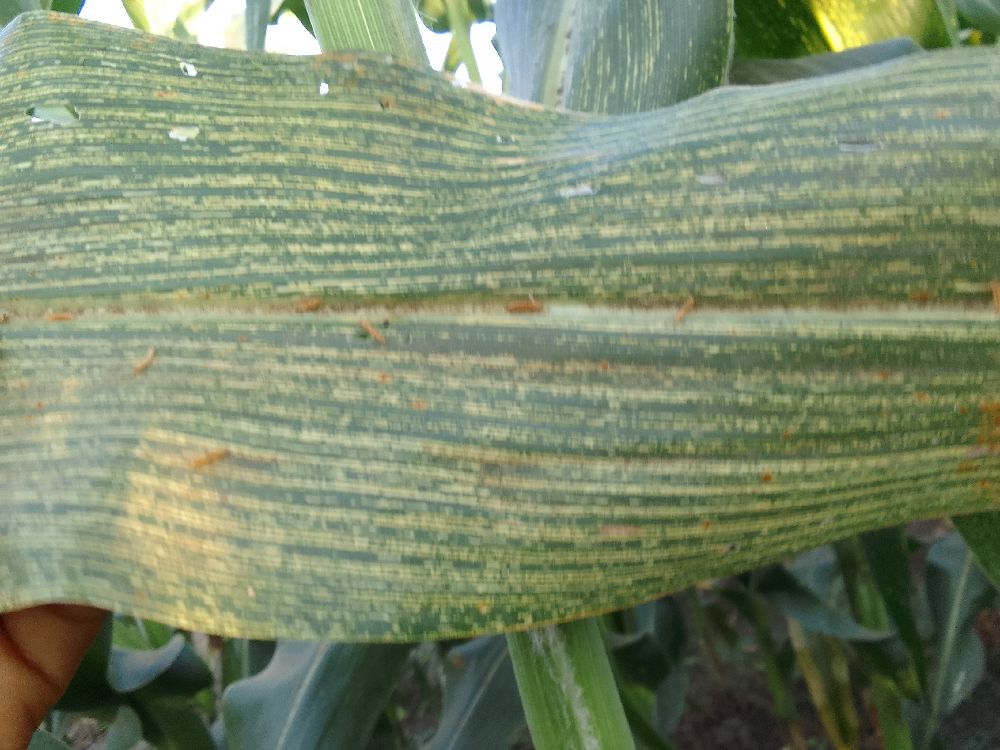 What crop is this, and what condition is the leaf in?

maize, maize streak virus
